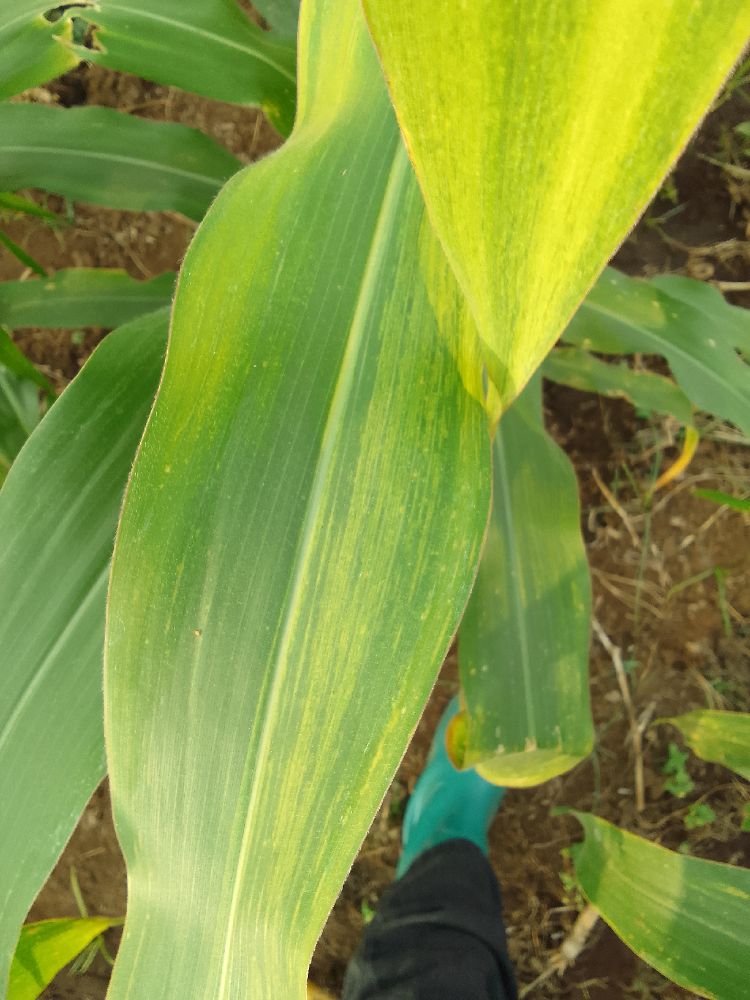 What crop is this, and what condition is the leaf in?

maize, maize lethal necrosis
